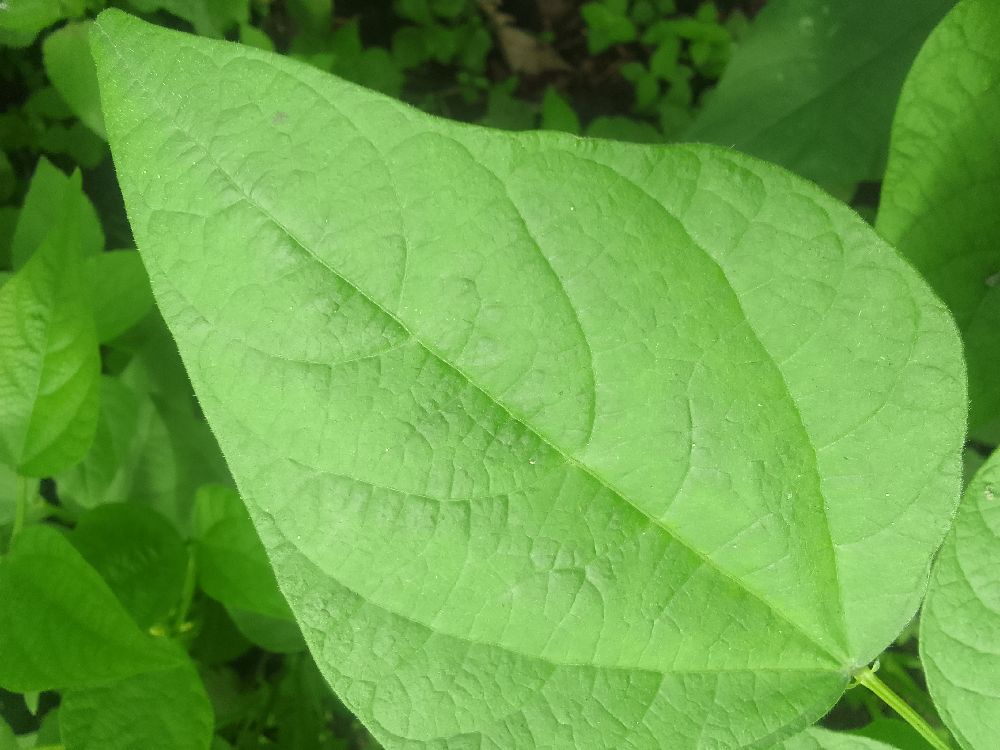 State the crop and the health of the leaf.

common bean, healthy
